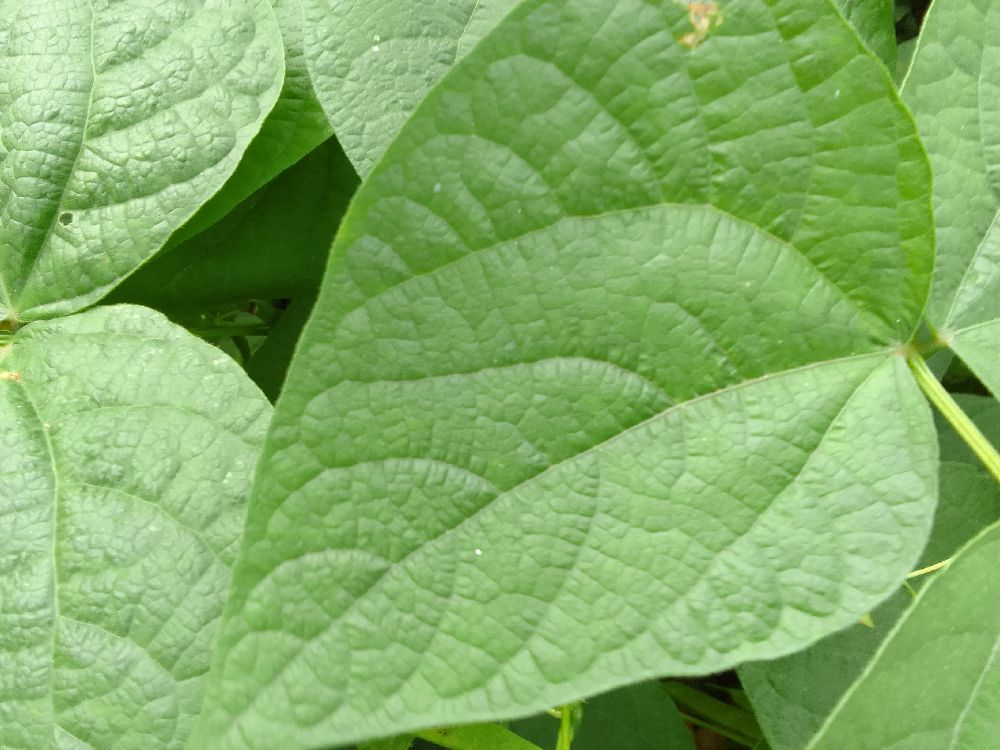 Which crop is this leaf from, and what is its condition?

common bean, healthy
